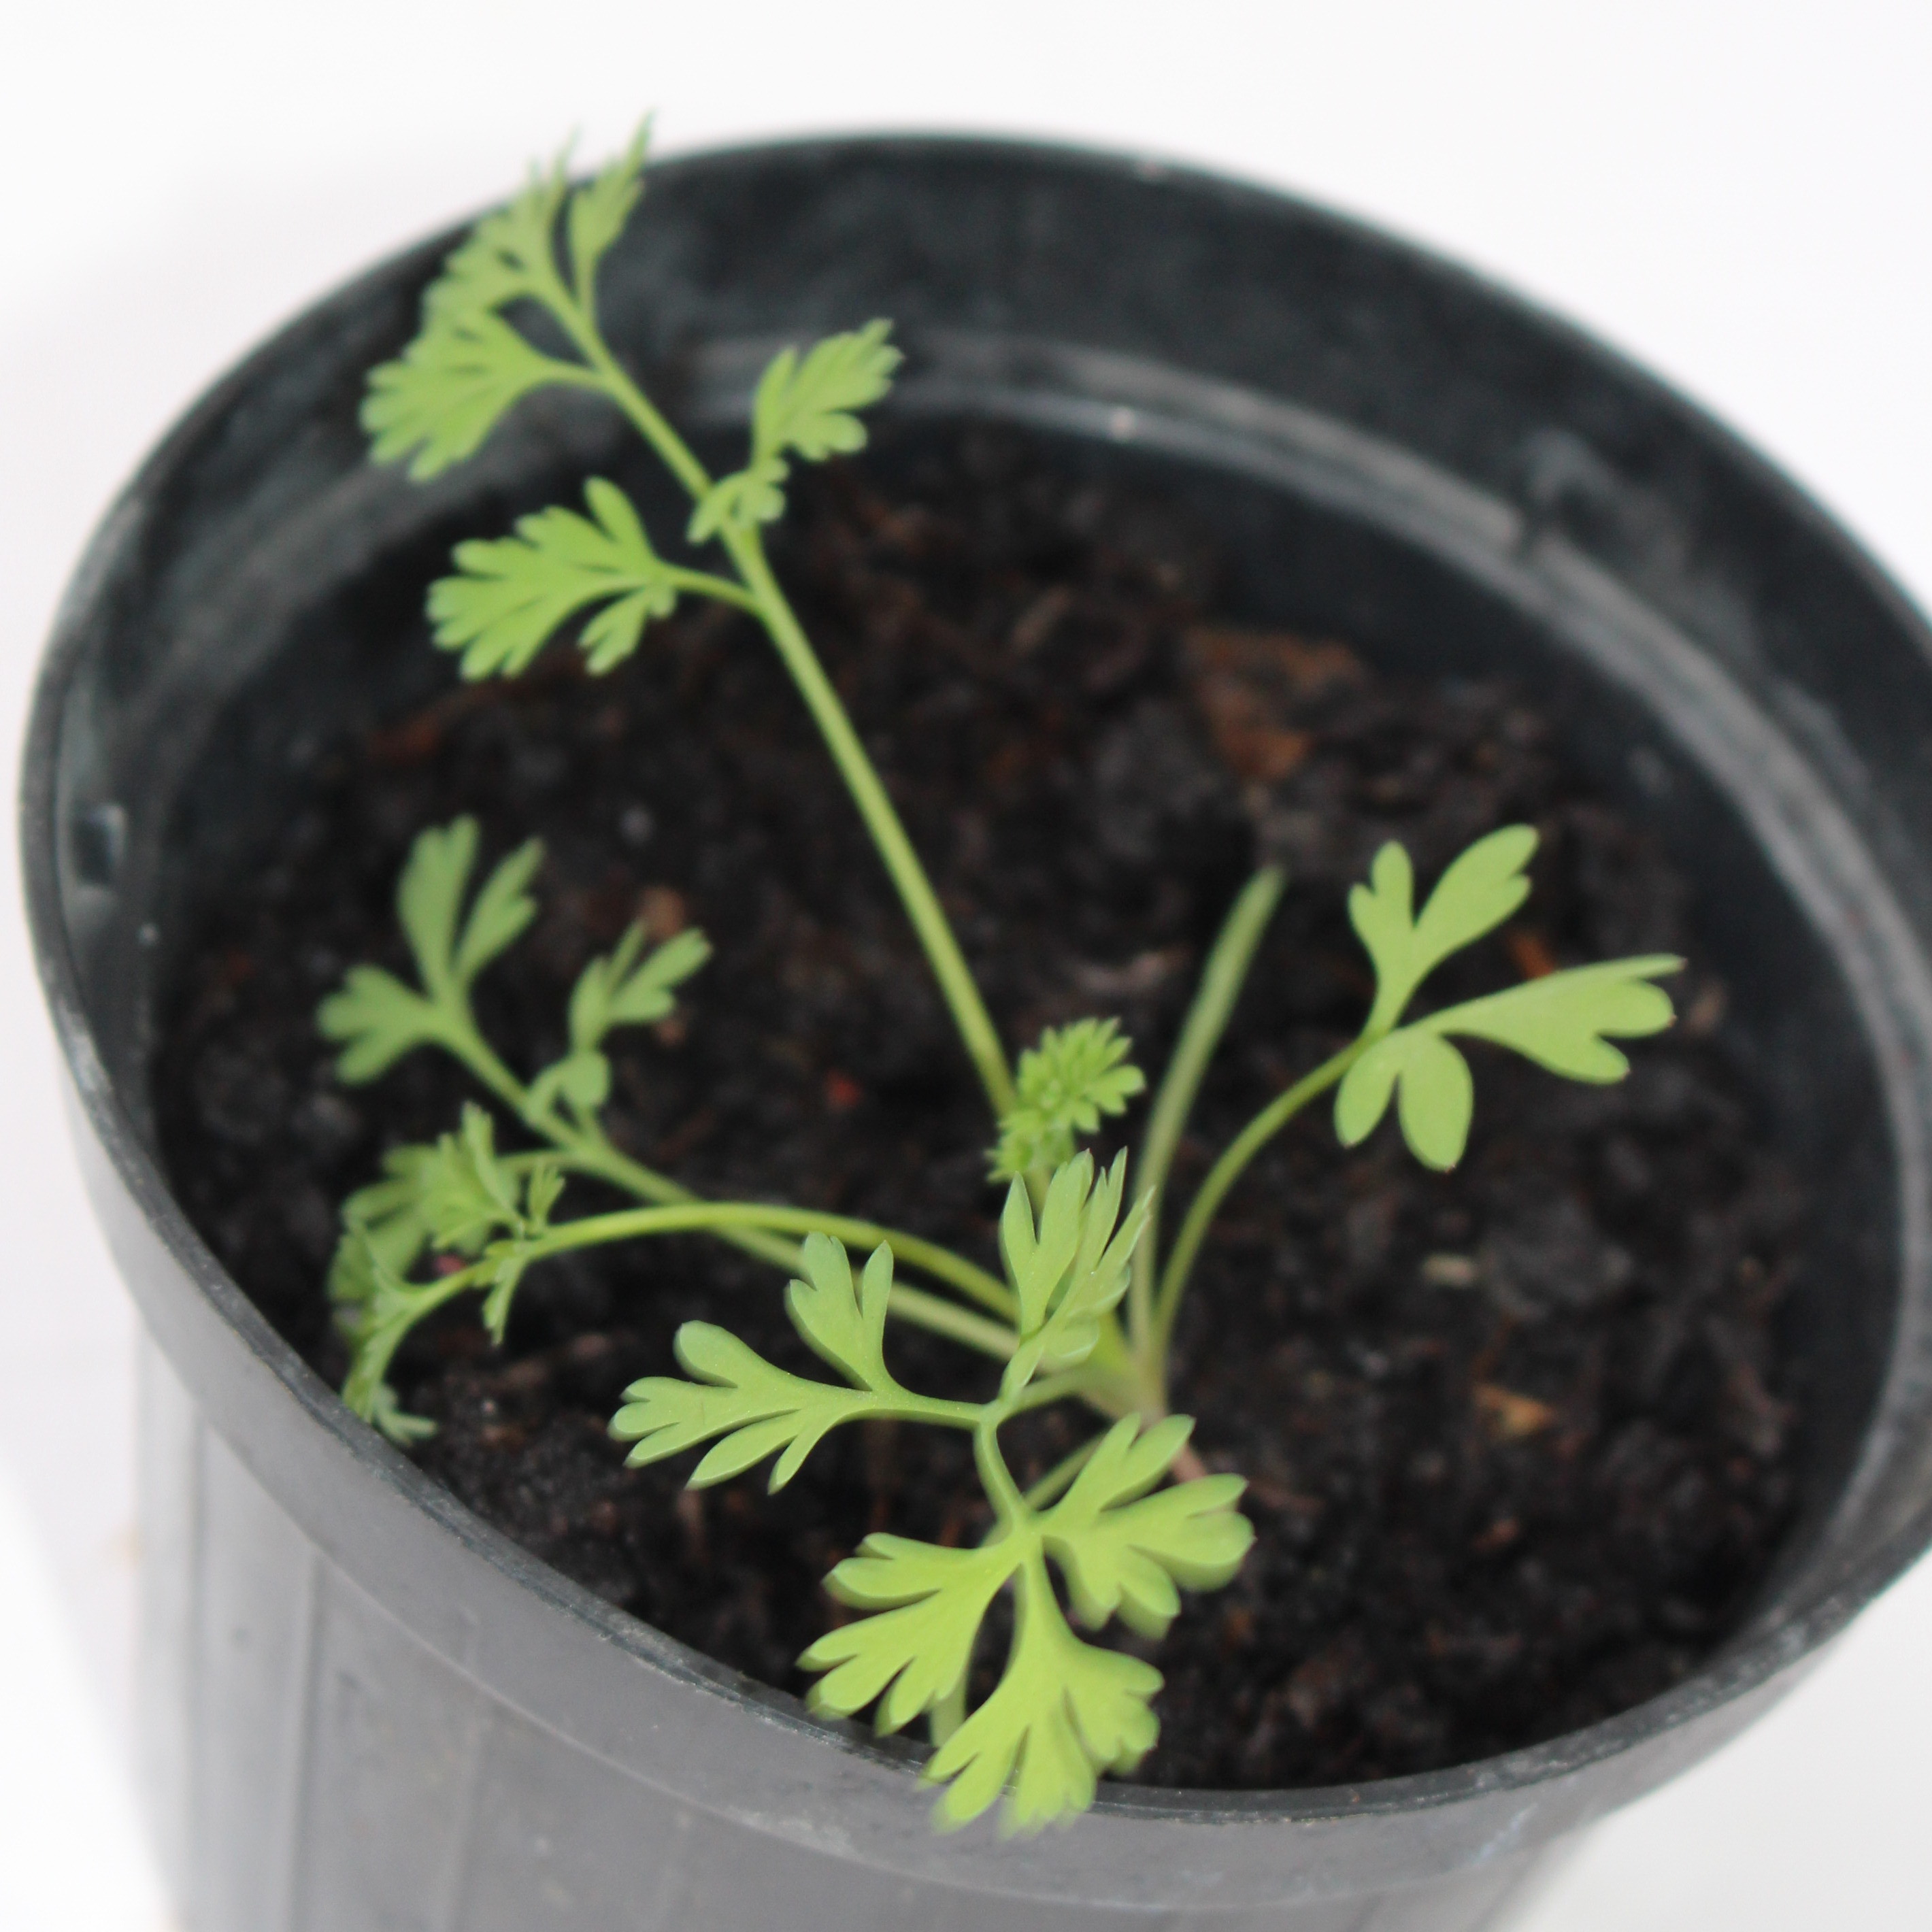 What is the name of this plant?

Fumaria officinalis
